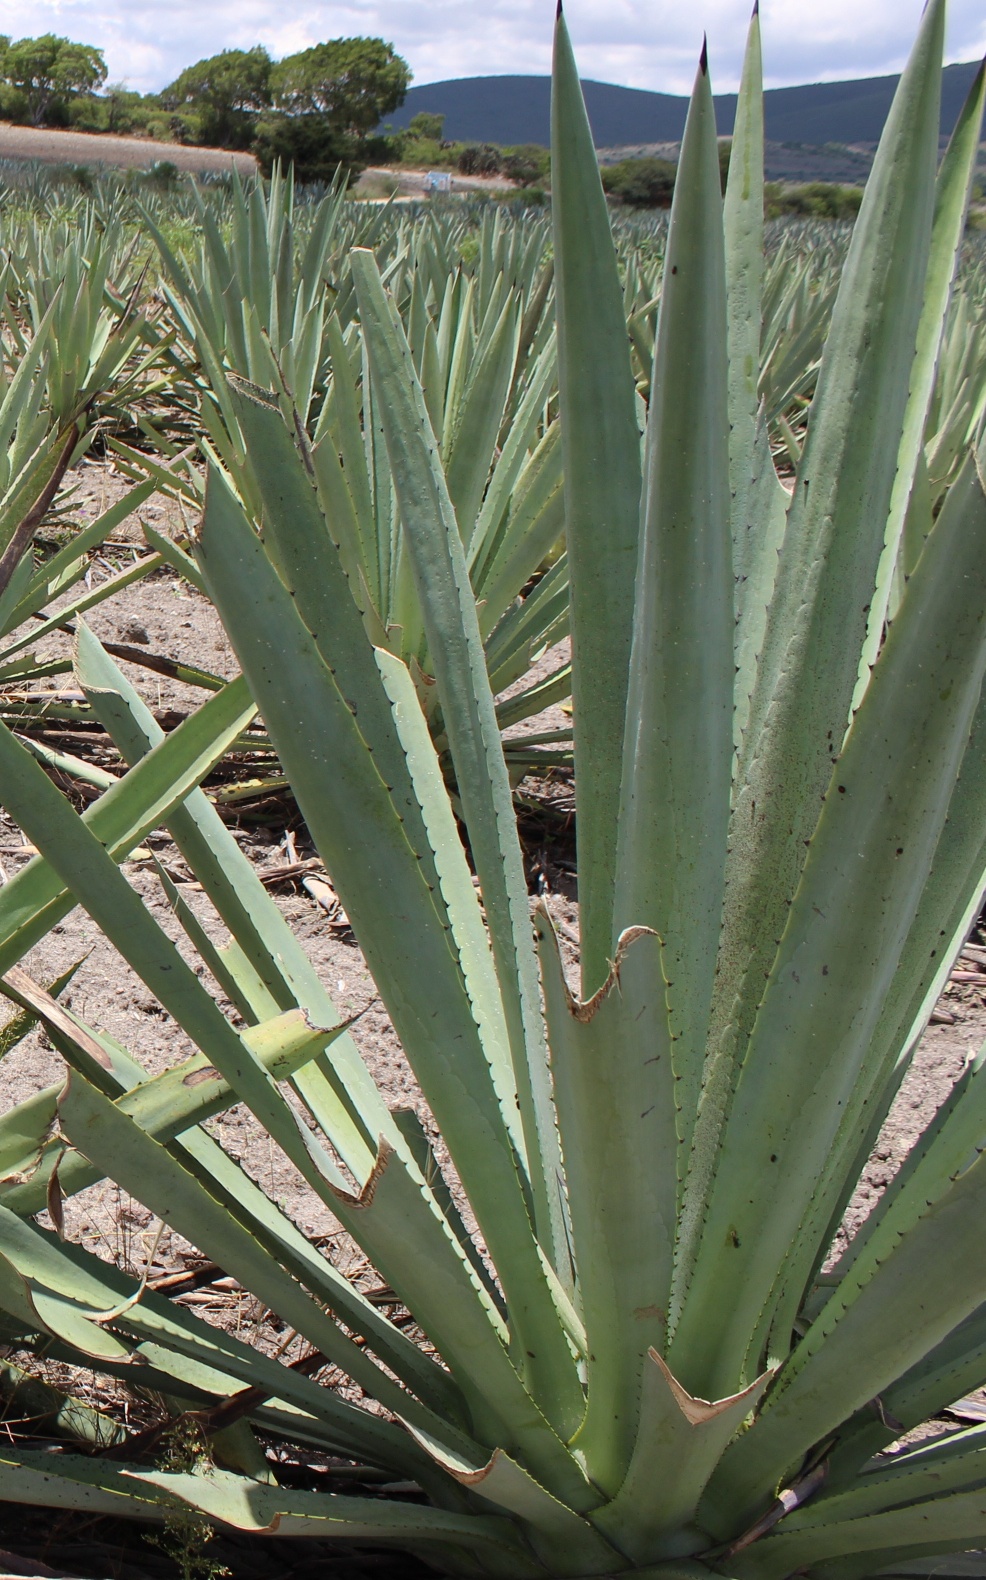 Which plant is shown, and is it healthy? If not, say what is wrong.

agave, healthy
